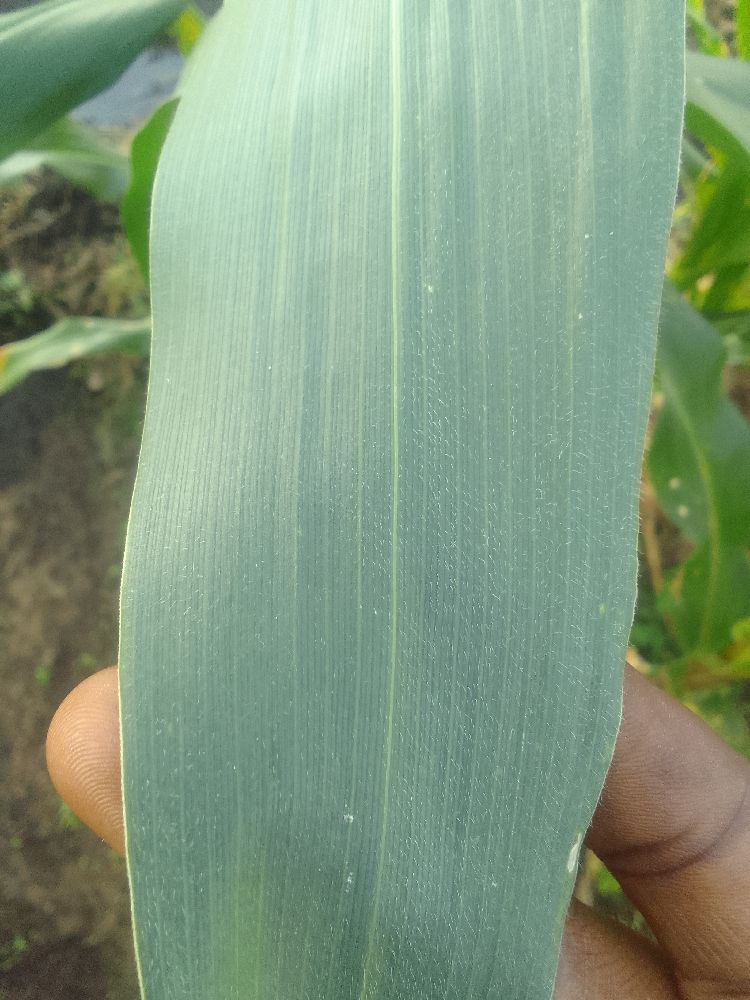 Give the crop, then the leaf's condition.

maize, healthy
